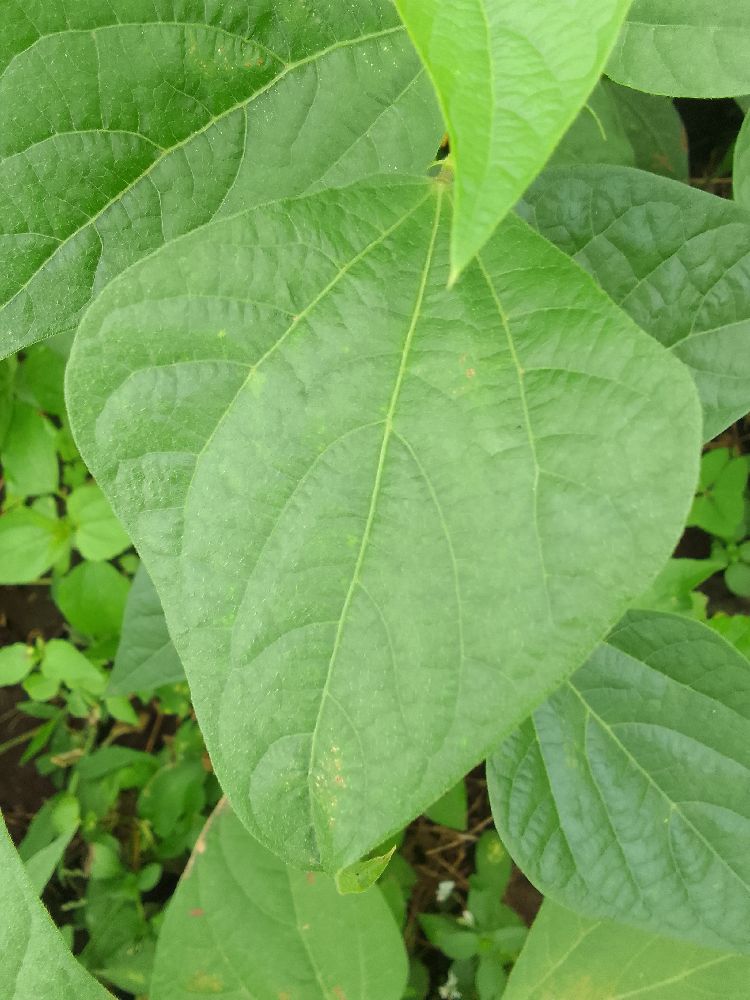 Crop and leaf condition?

common bean, healthy
